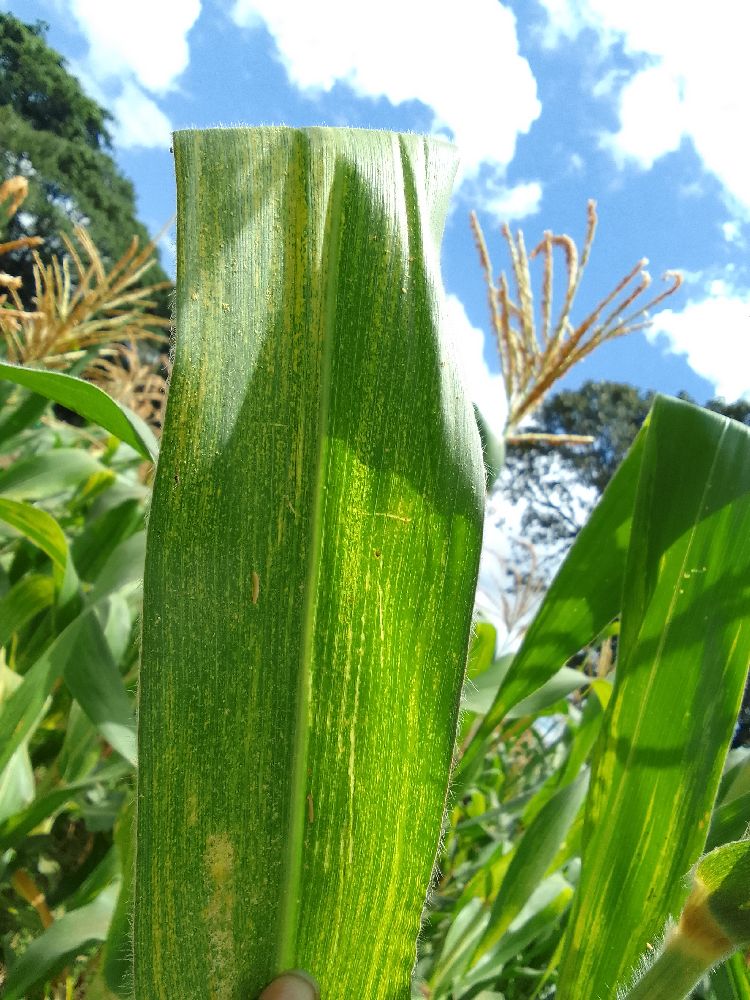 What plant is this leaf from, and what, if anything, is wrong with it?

maize, maize lethal necrosis
